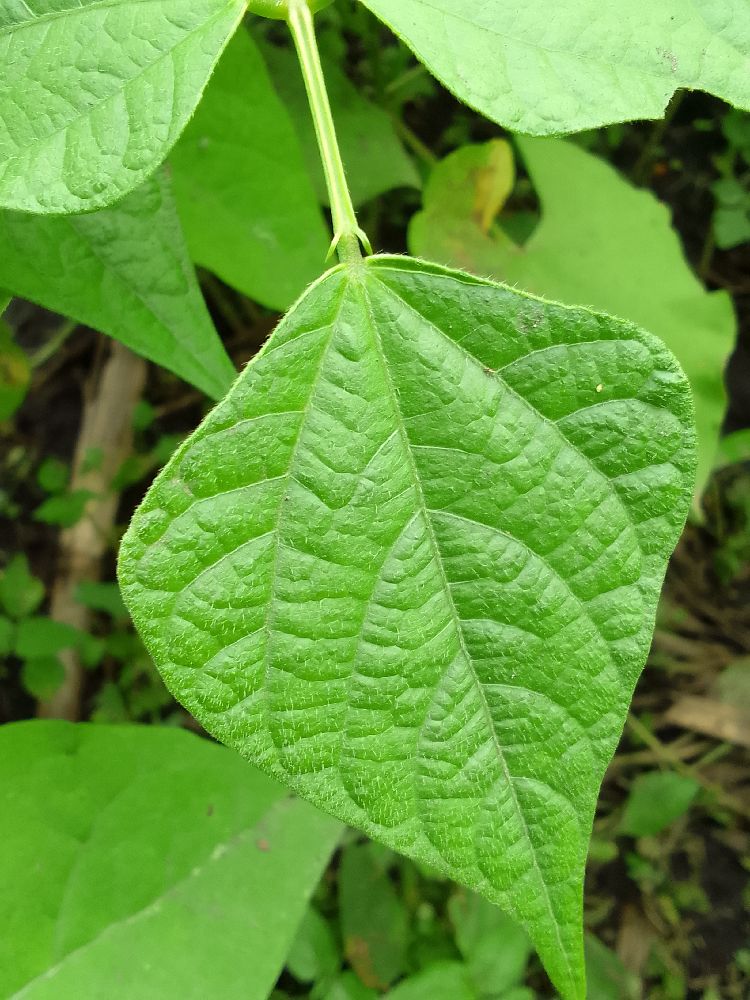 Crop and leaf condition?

common bean, healthy
